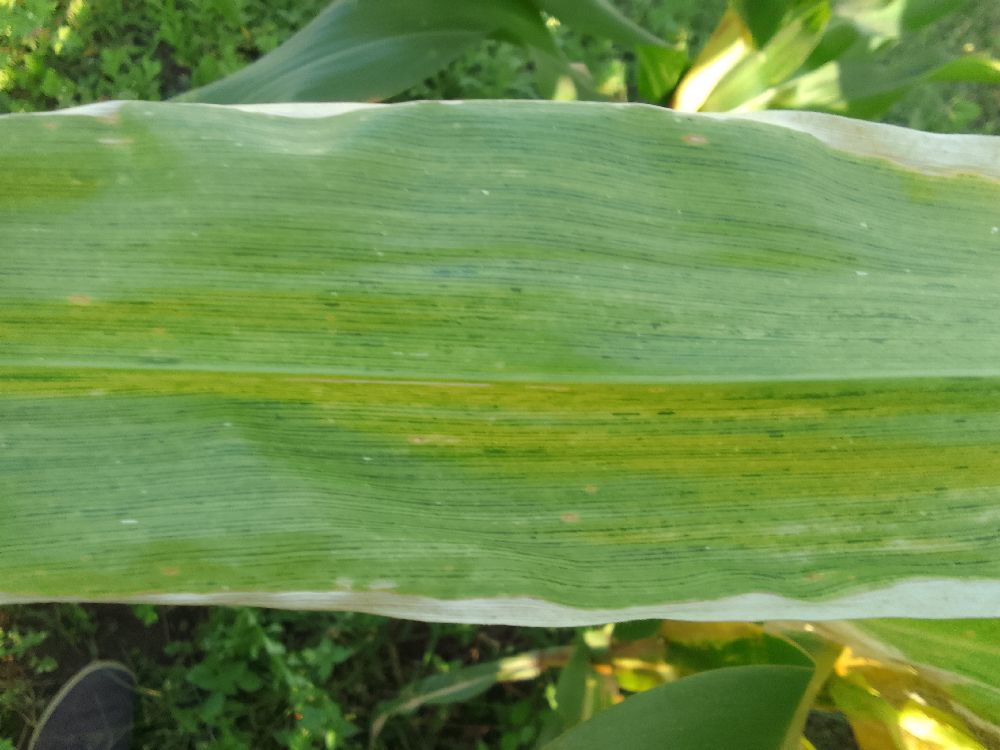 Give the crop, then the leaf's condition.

maize, maize lethal necrosis
